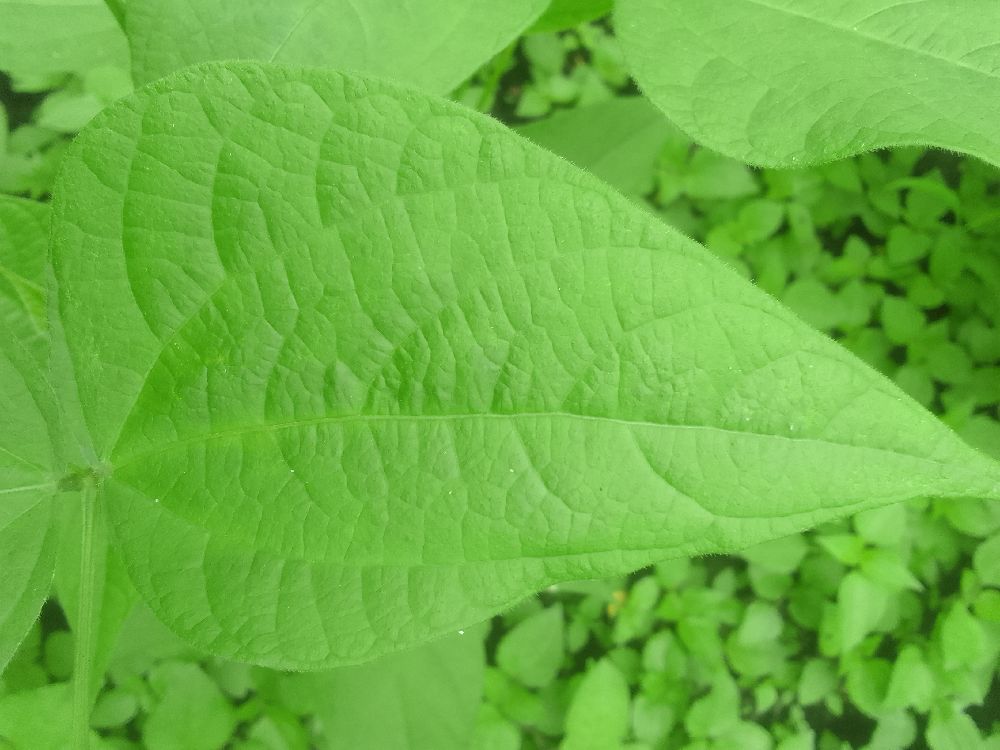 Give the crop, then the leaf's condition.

common bean, healthy
